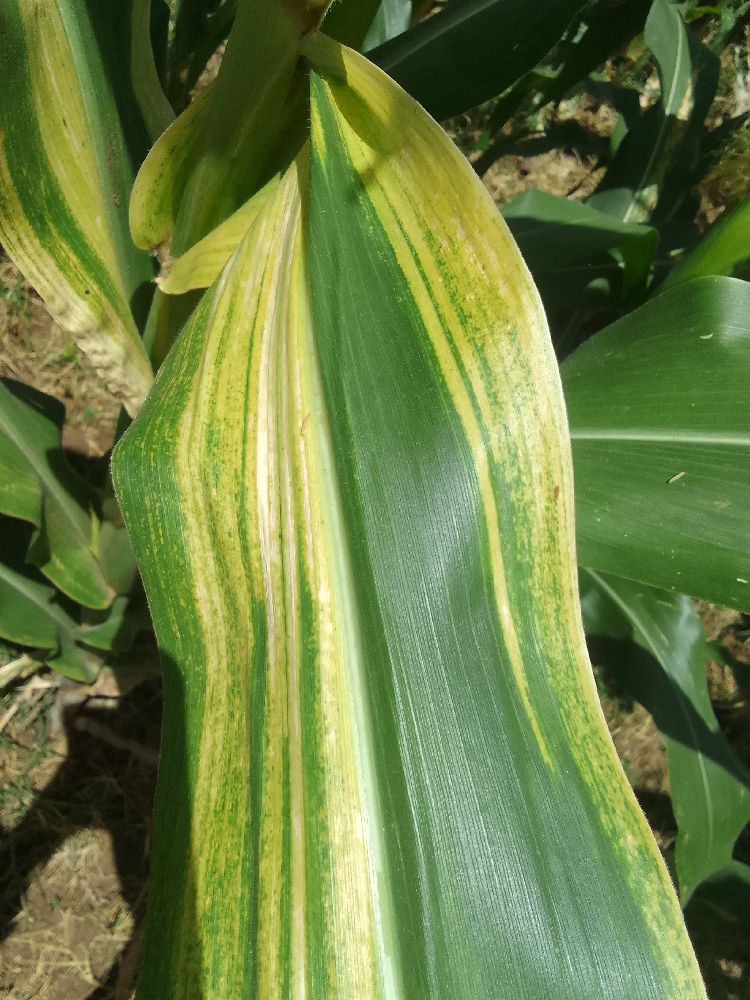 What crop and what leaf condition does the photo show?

maize, maize lethal necrosis
